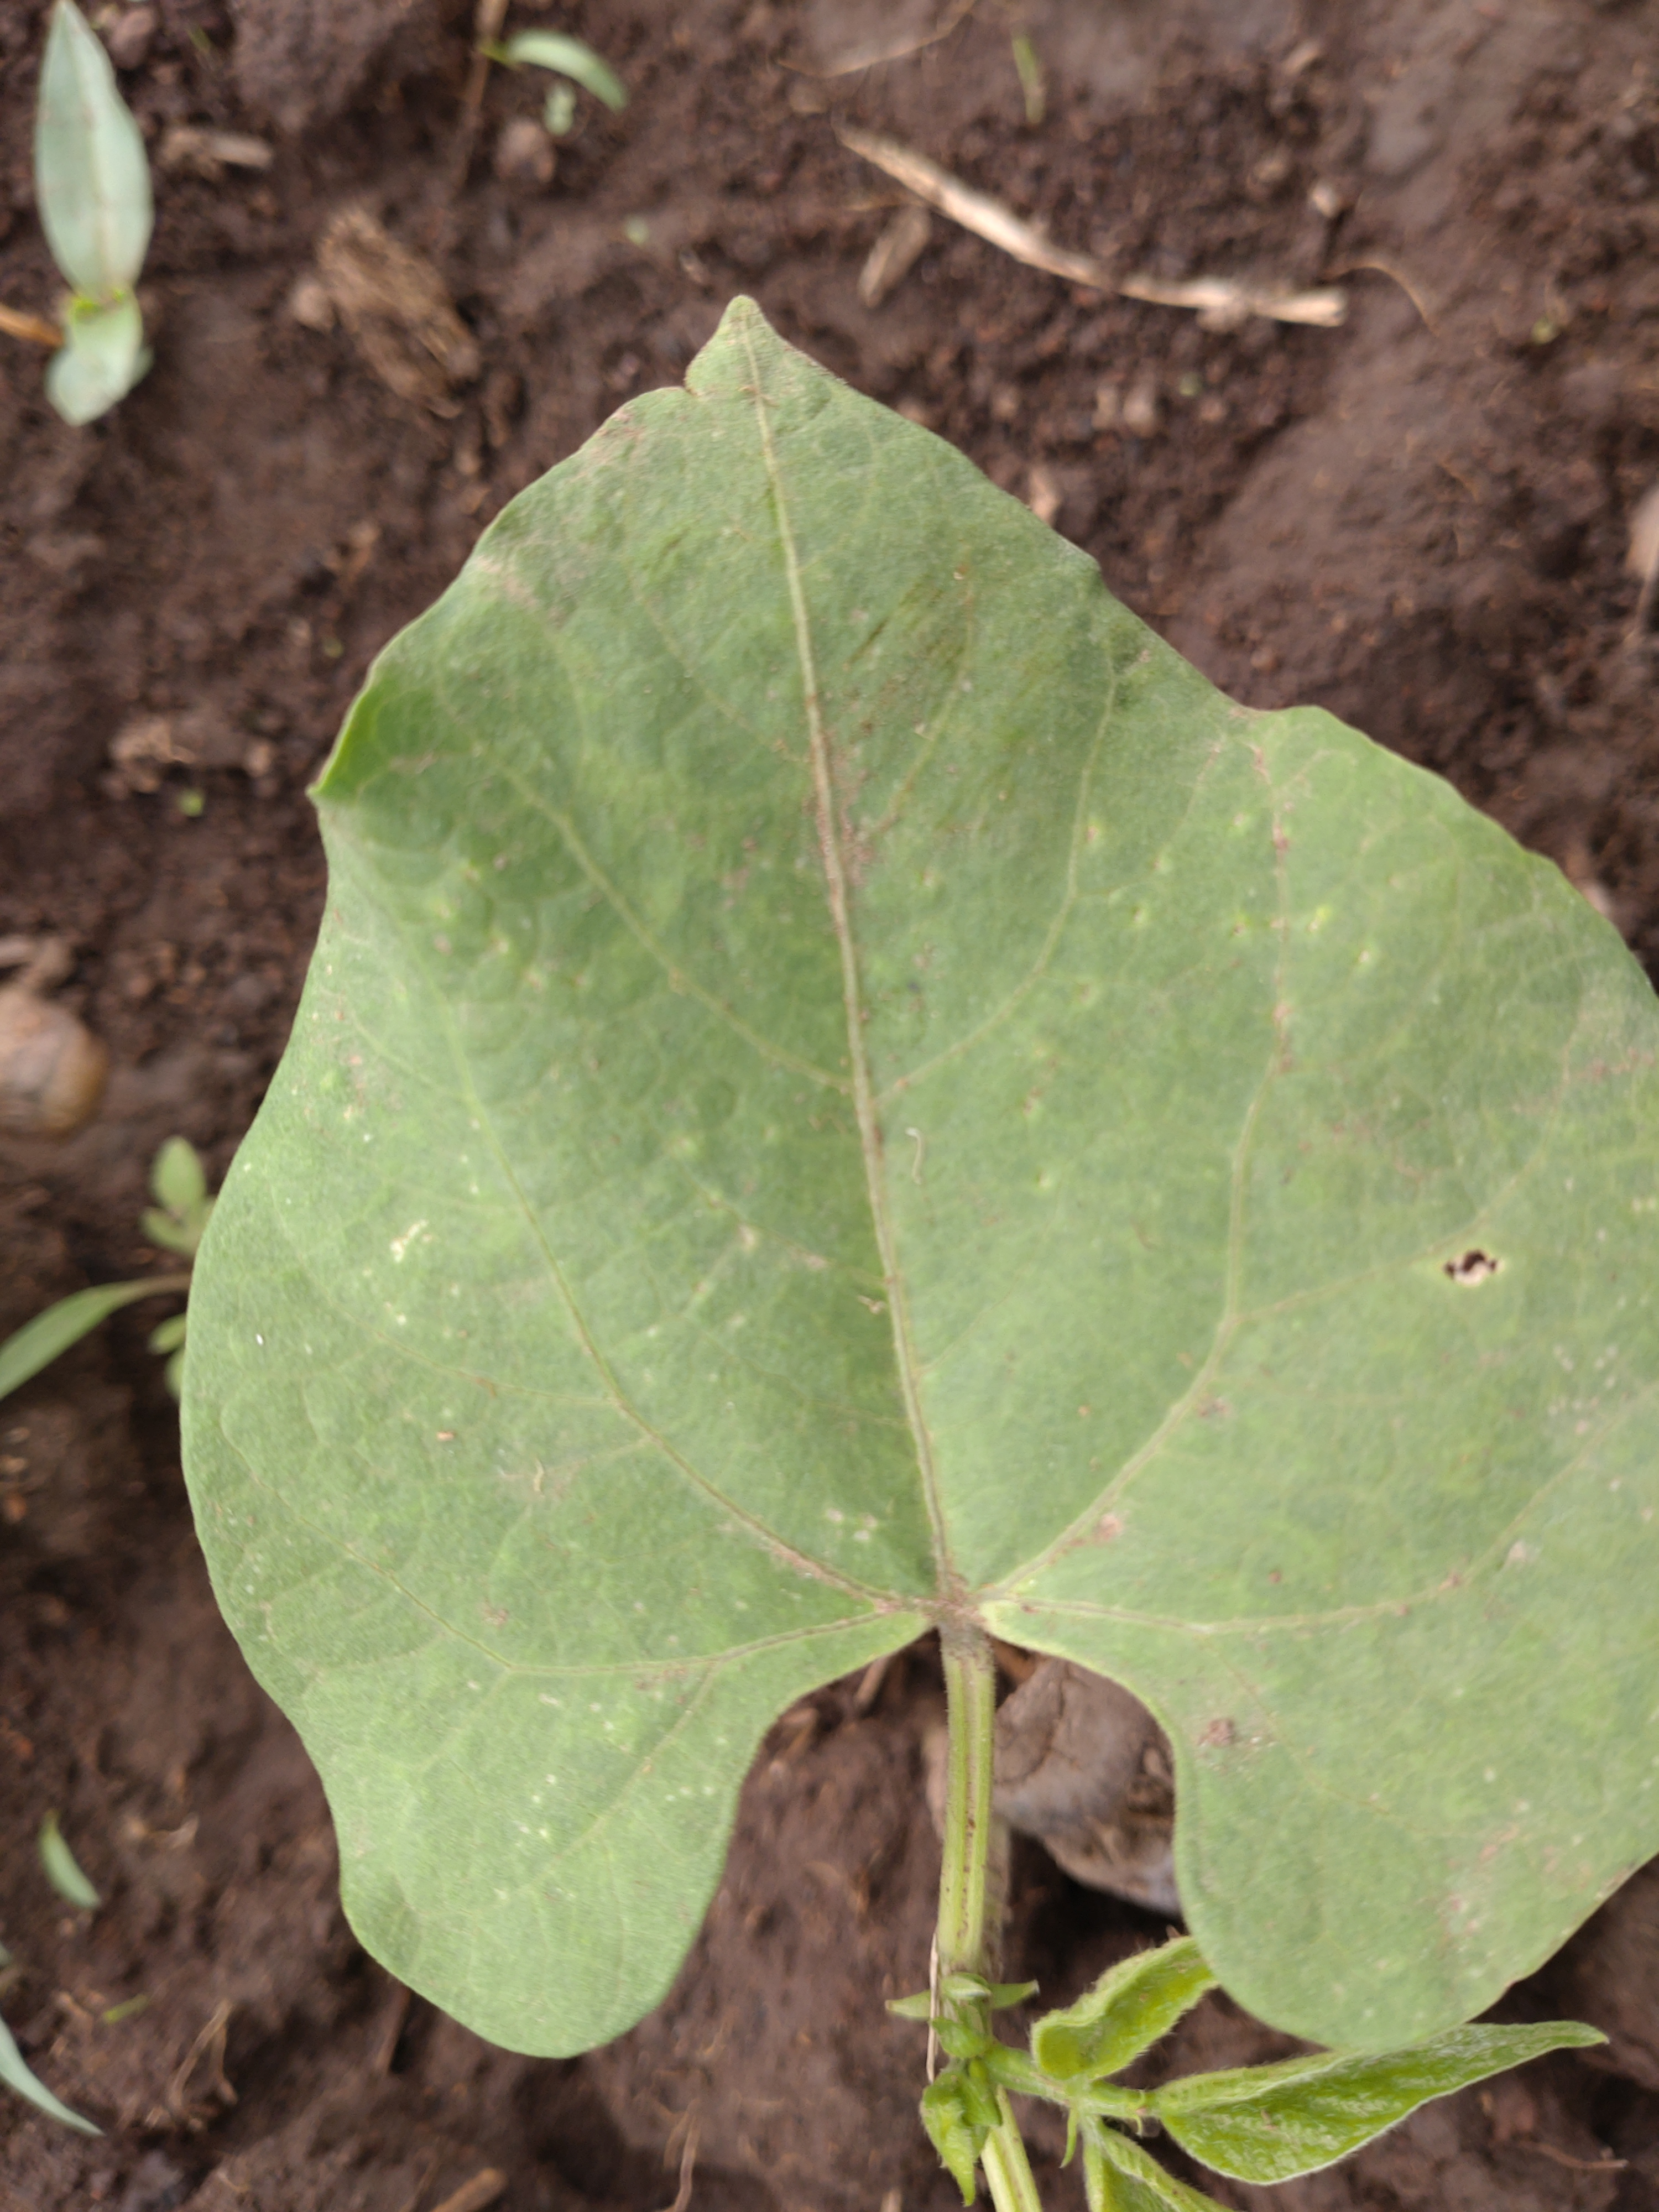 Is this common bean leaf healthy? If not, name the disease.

healthy
